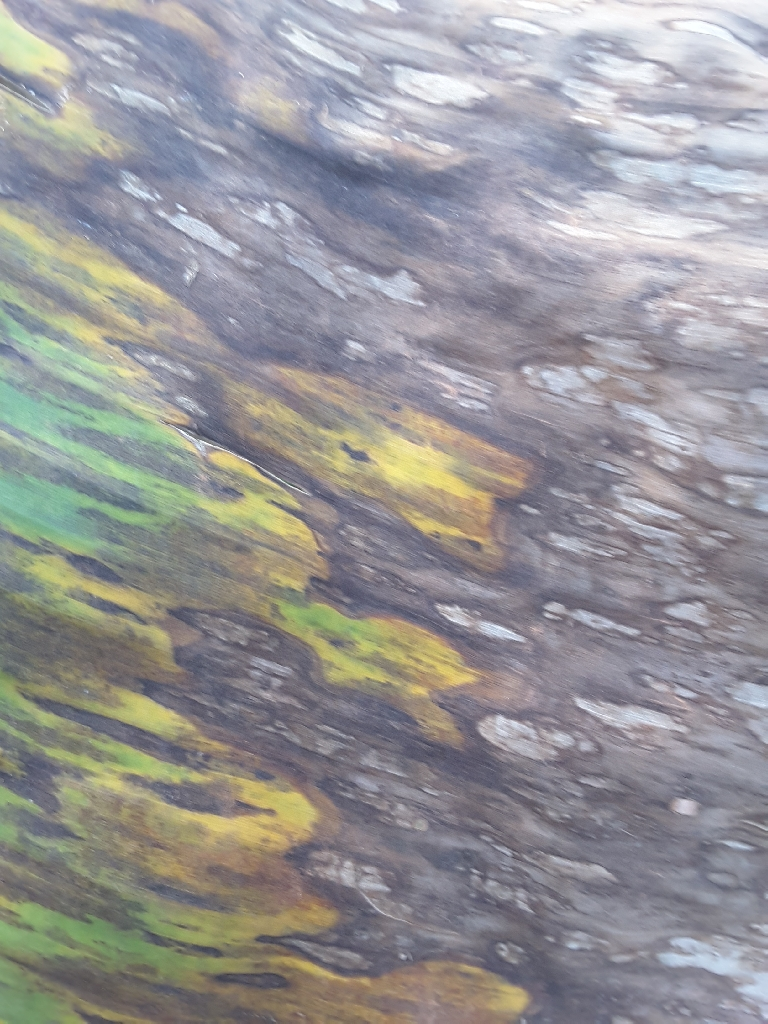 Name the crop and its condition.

banana, black sigatoka
